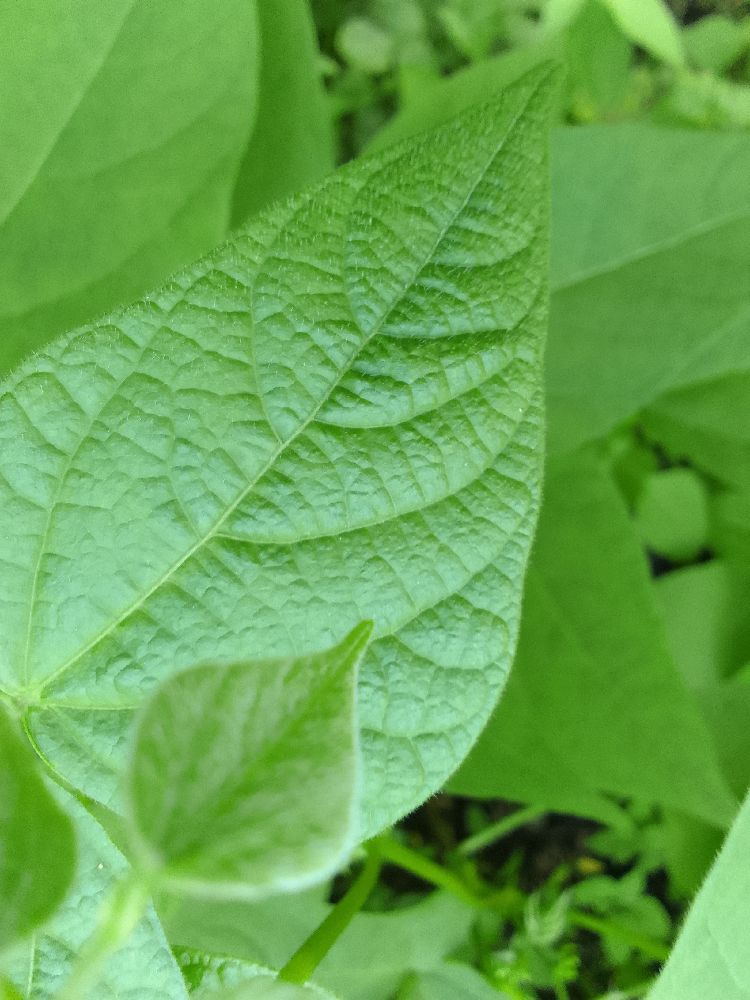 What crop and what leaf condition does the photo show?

common bean, healthy
